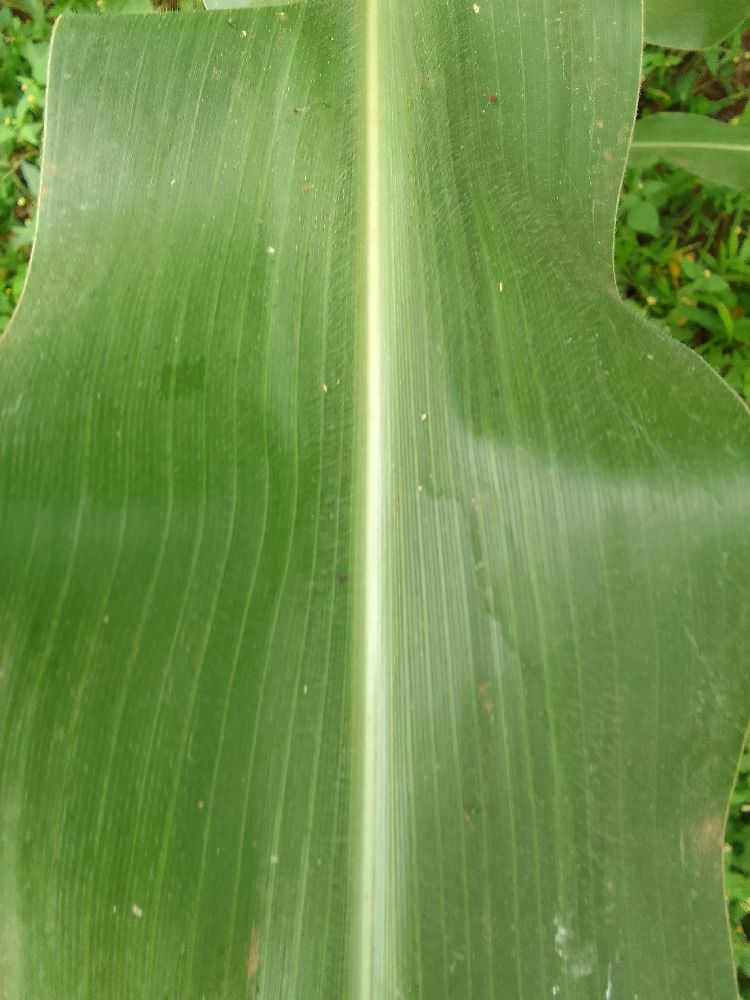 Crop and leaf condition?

maize, healthy
